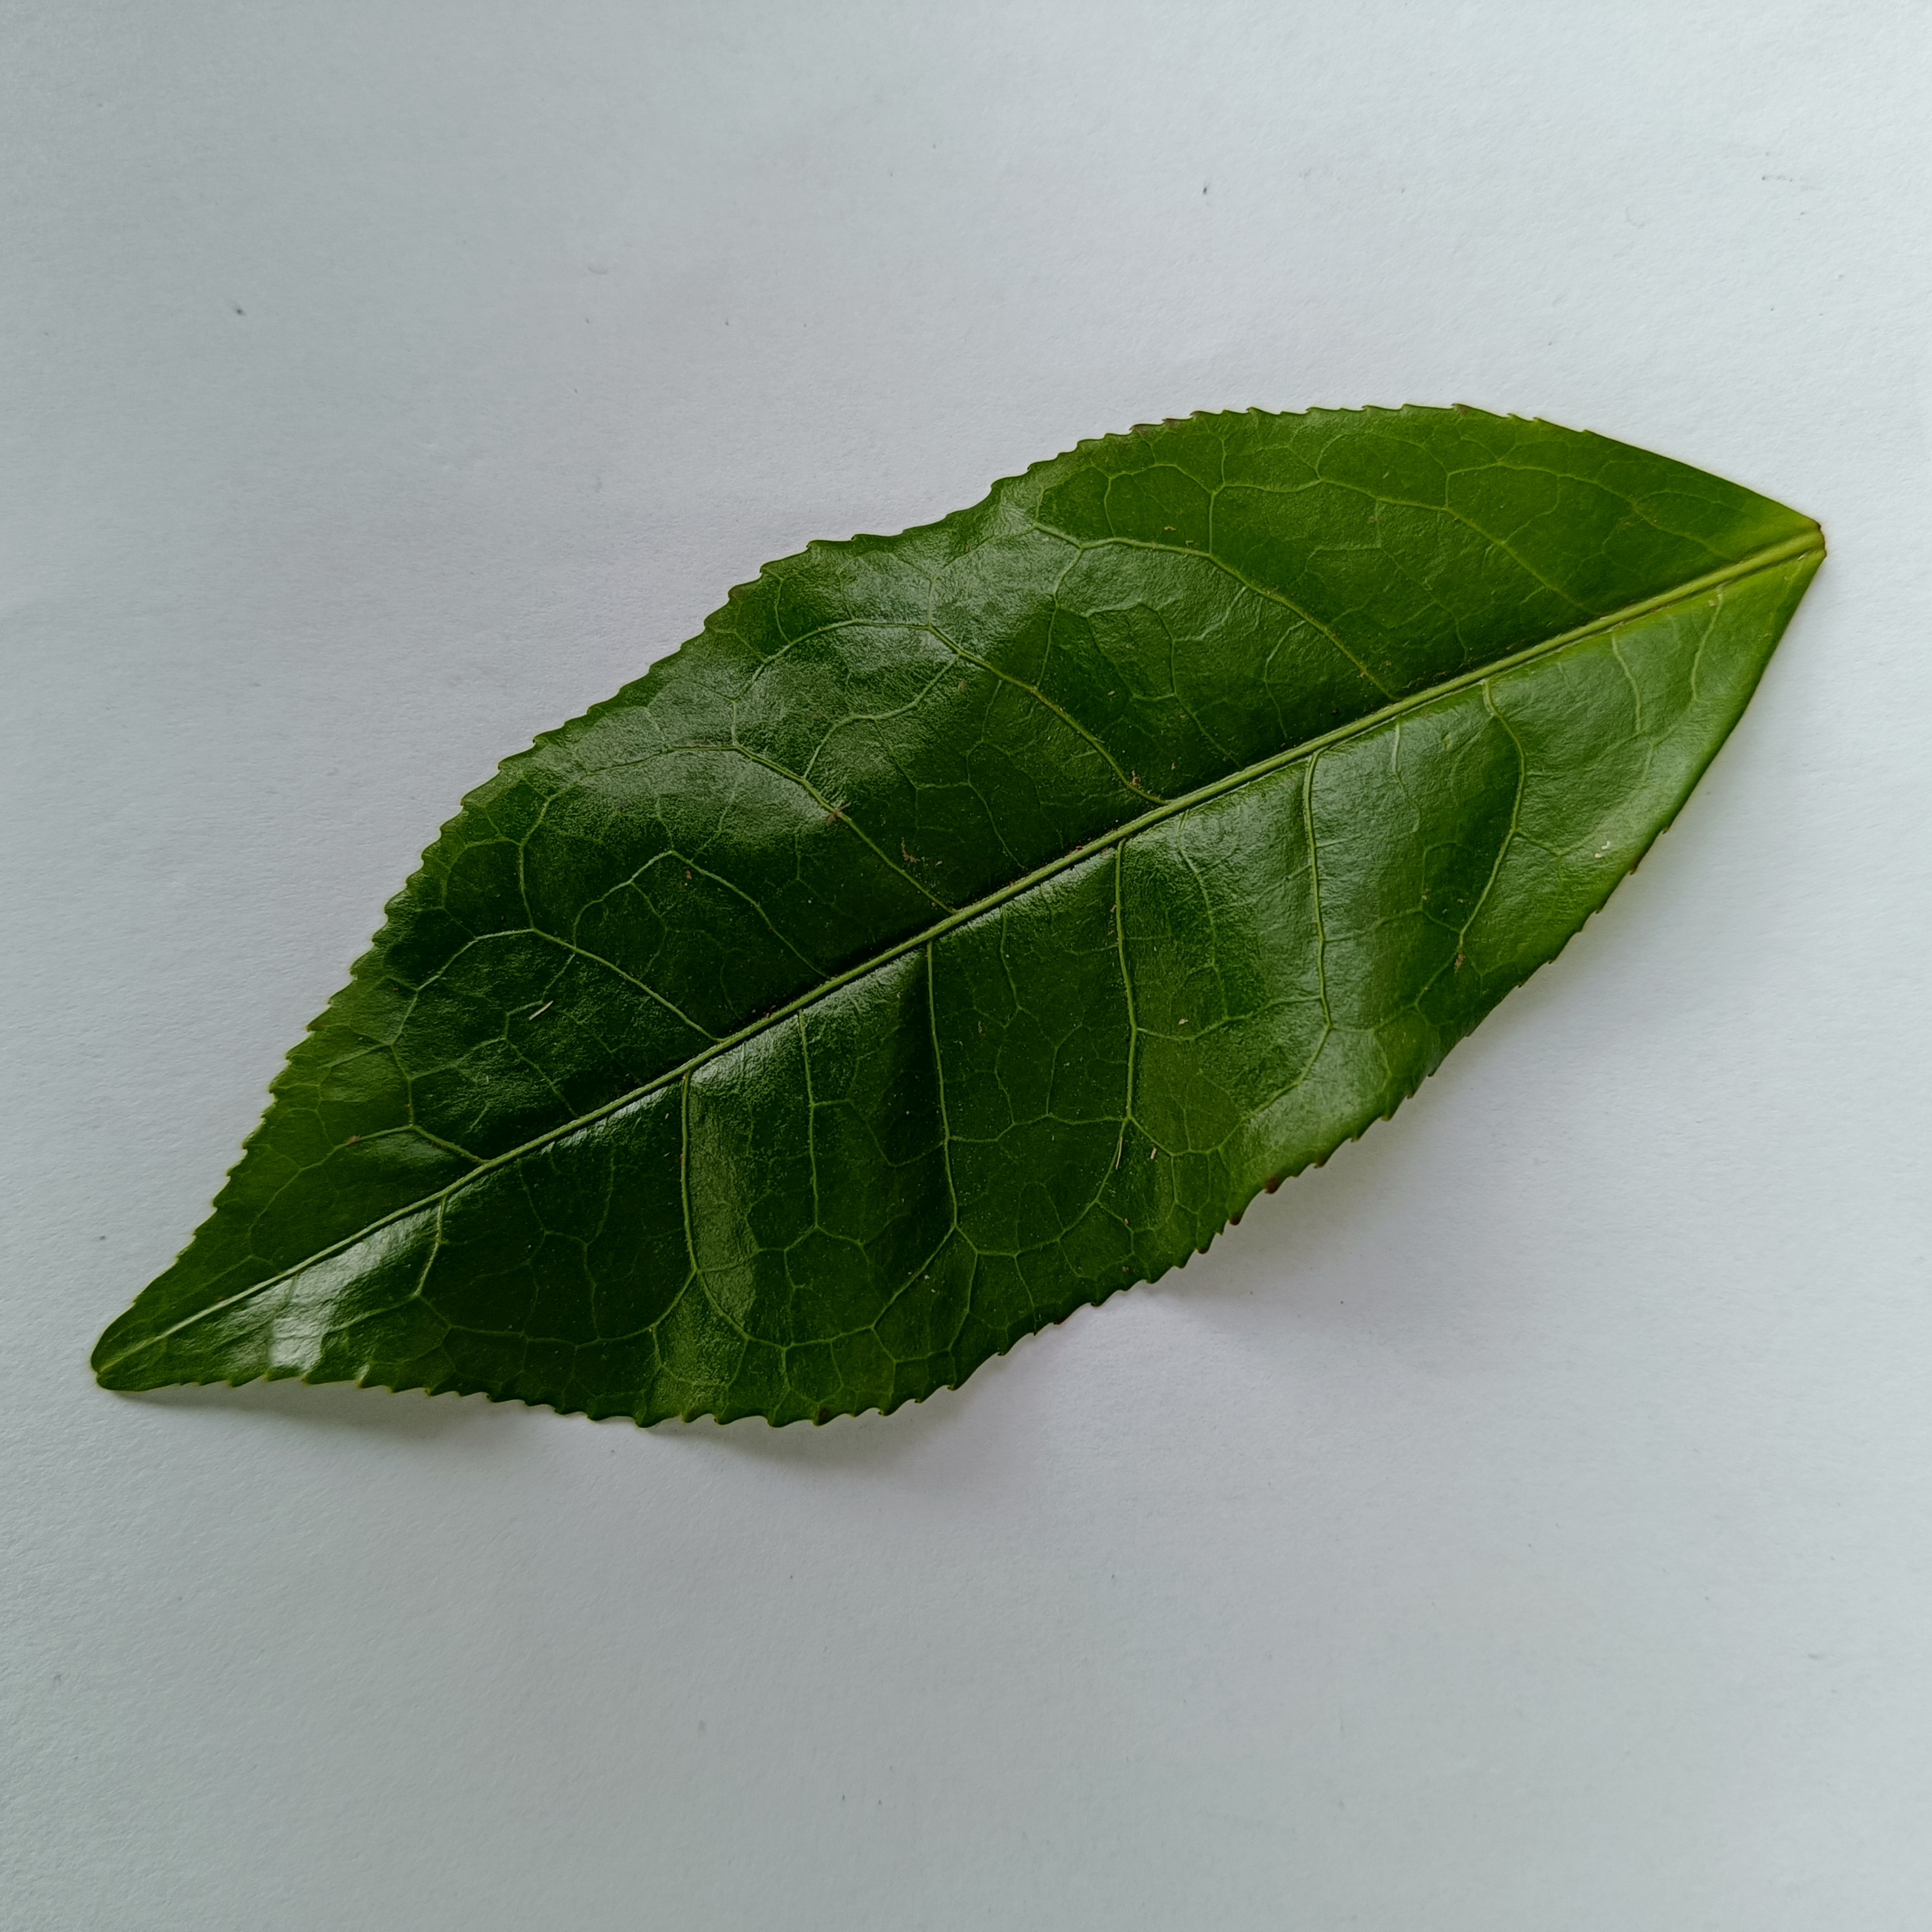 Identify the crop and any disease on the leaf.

tea, healthy
